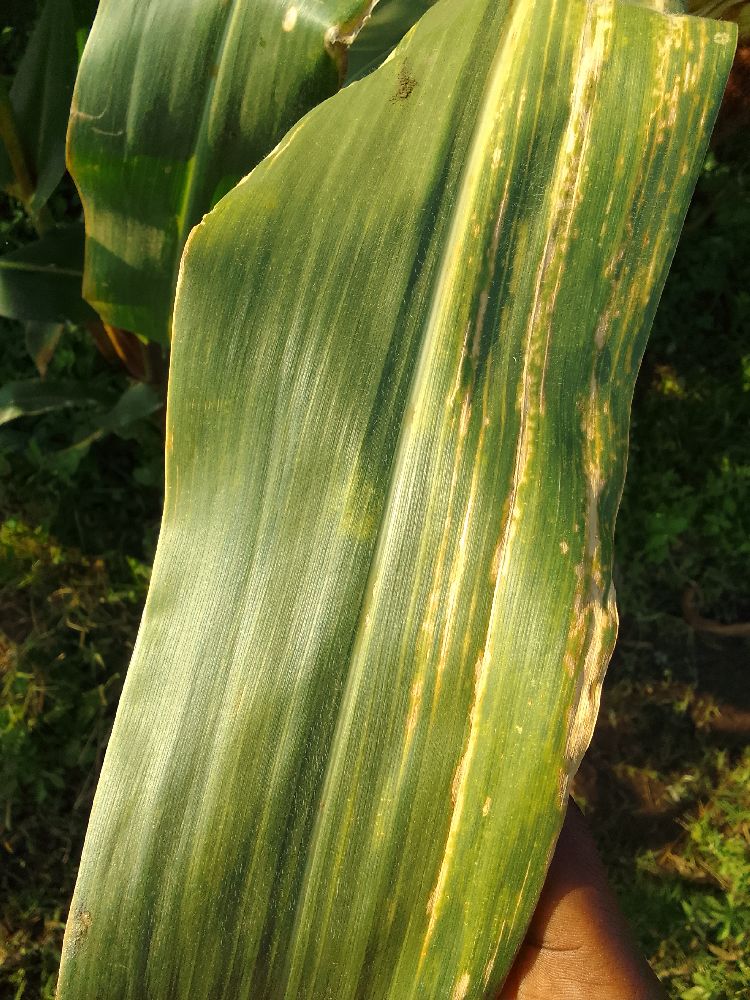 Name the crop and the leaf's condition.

maize, maize lethal necrosis
